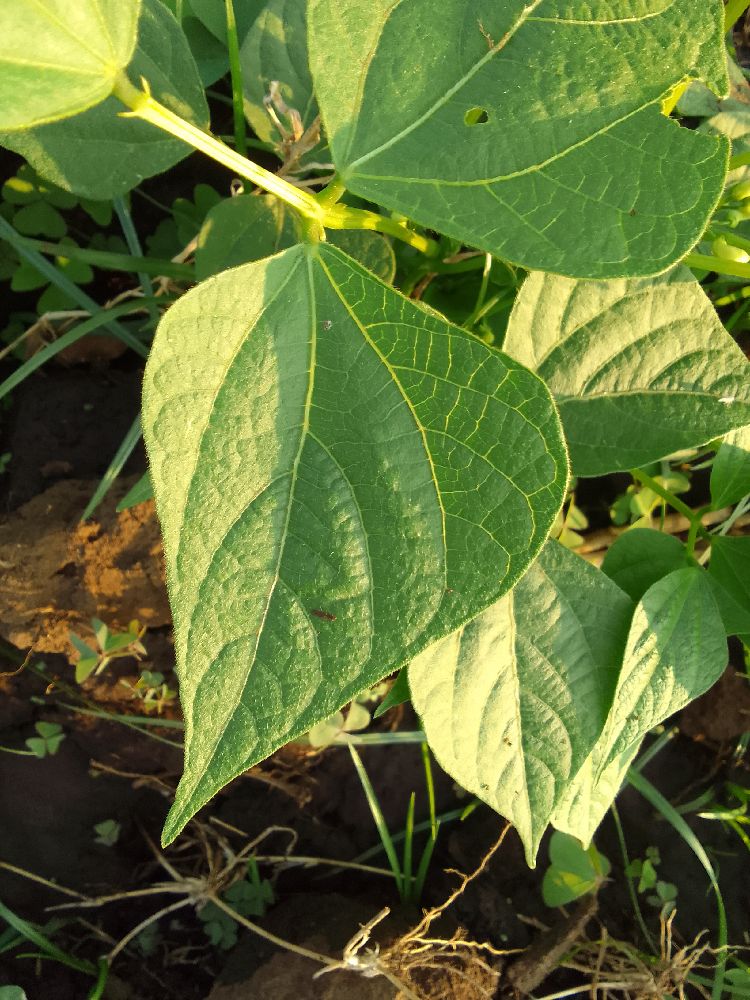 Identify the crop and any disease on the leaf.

common bean, healthy
